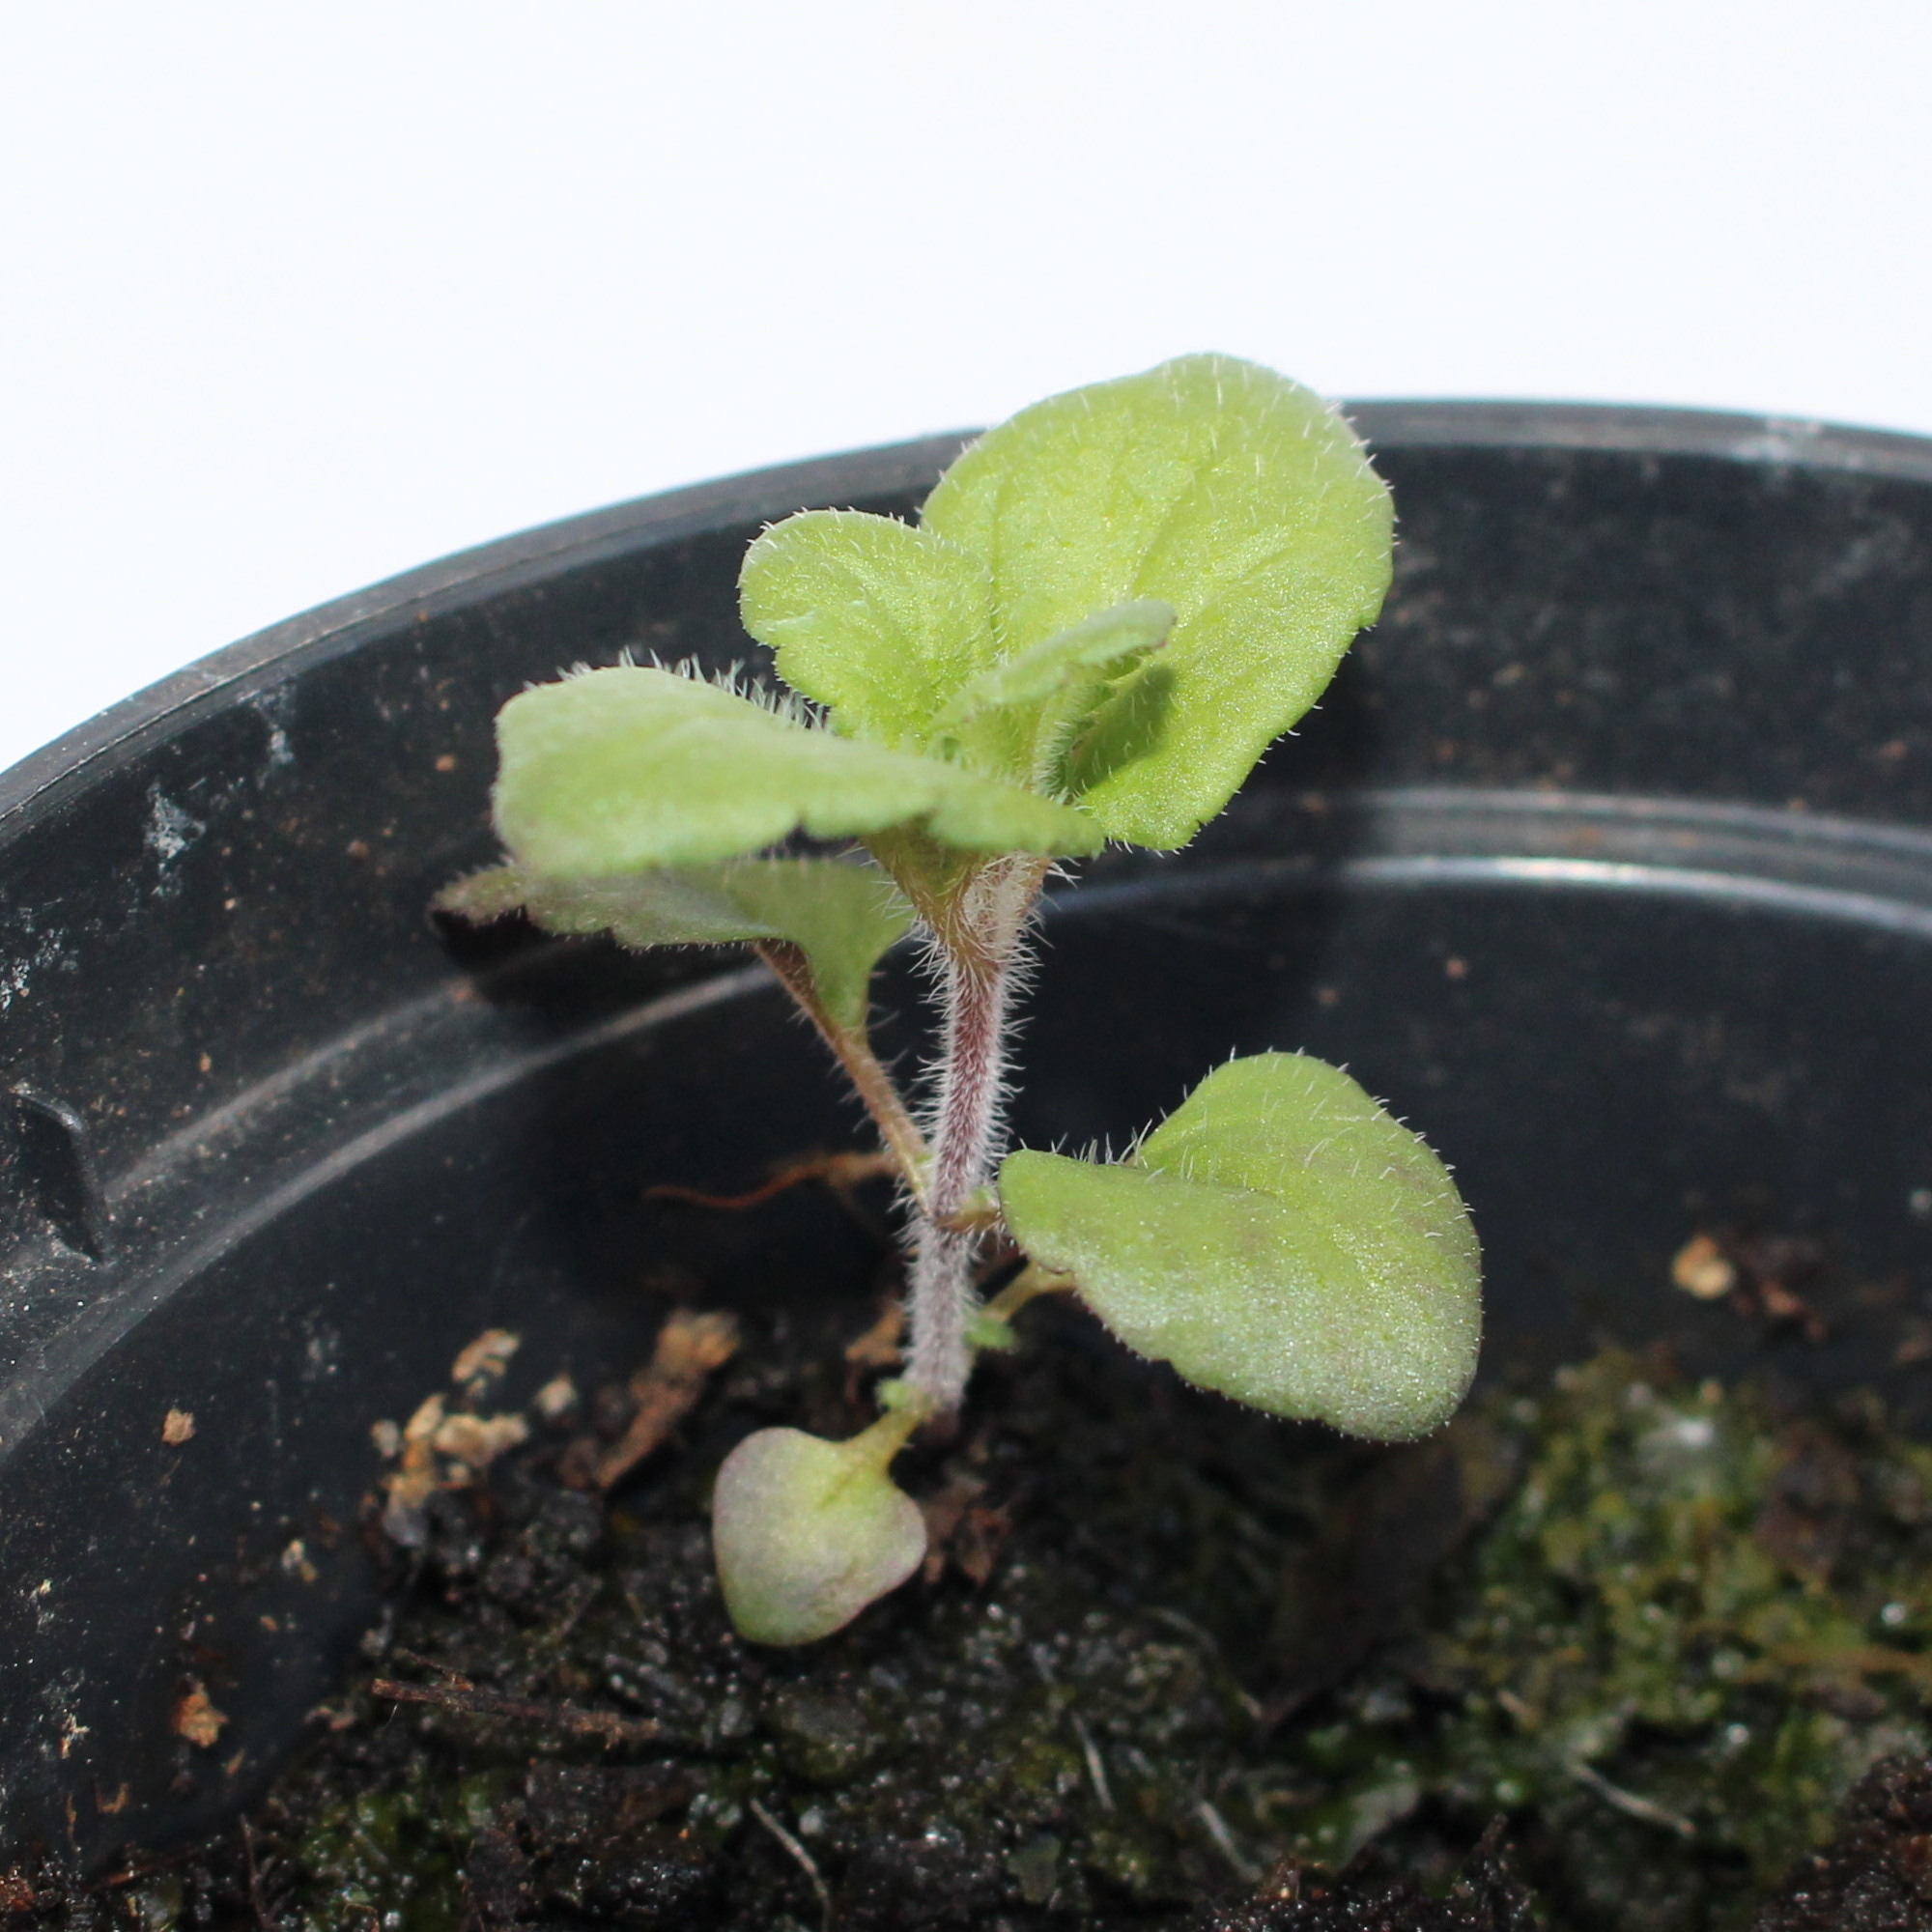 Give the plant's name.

Veronica persica
